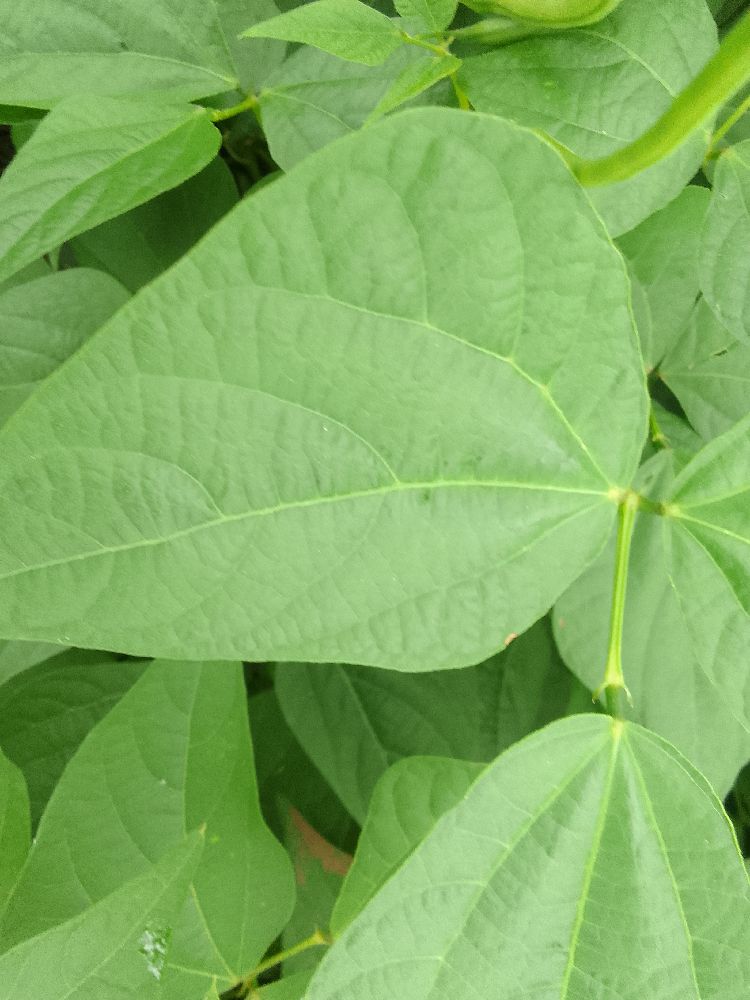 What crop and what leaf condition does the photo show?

common bean, healthy
